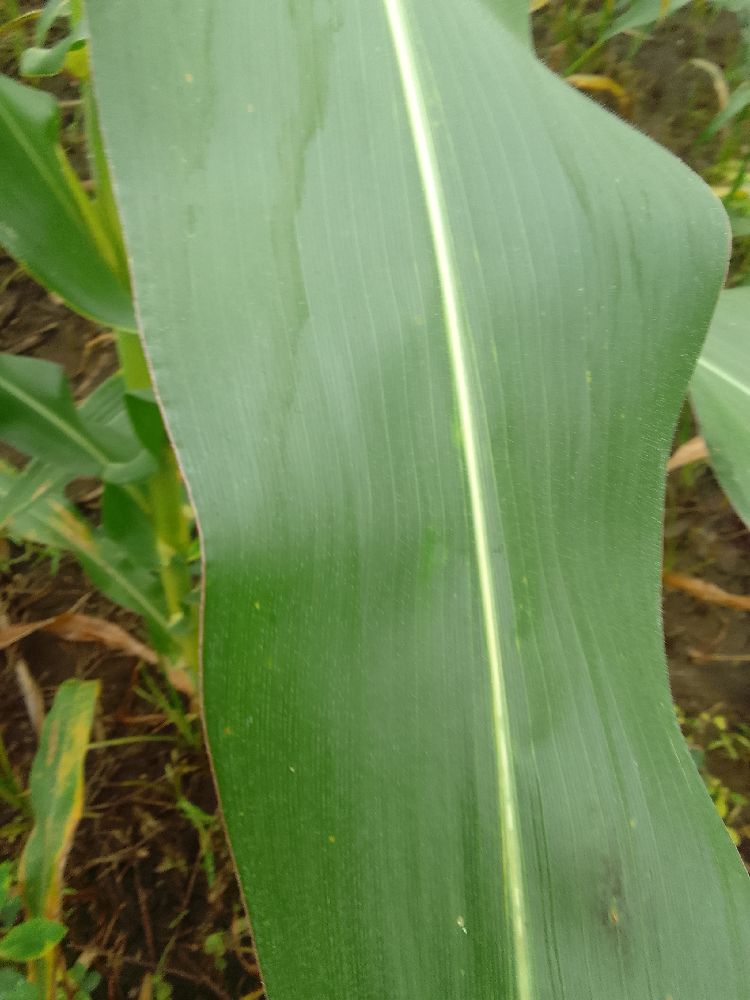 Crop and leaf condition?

maize, healthy
